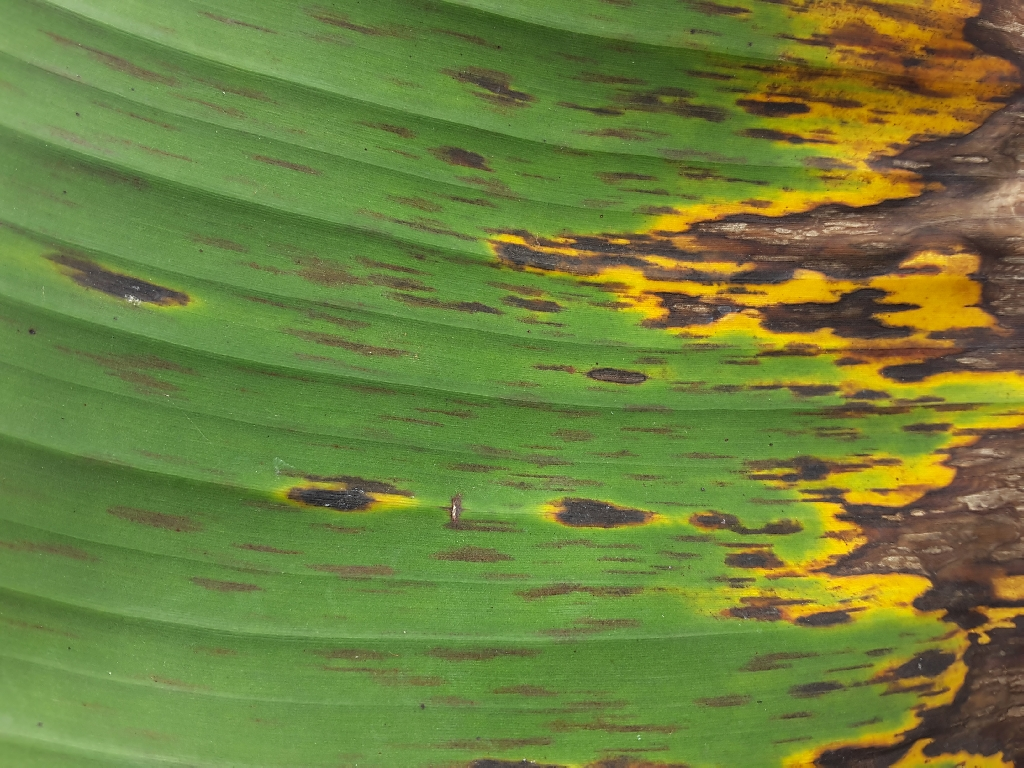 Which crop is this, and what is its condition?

banana, black sigatoka
